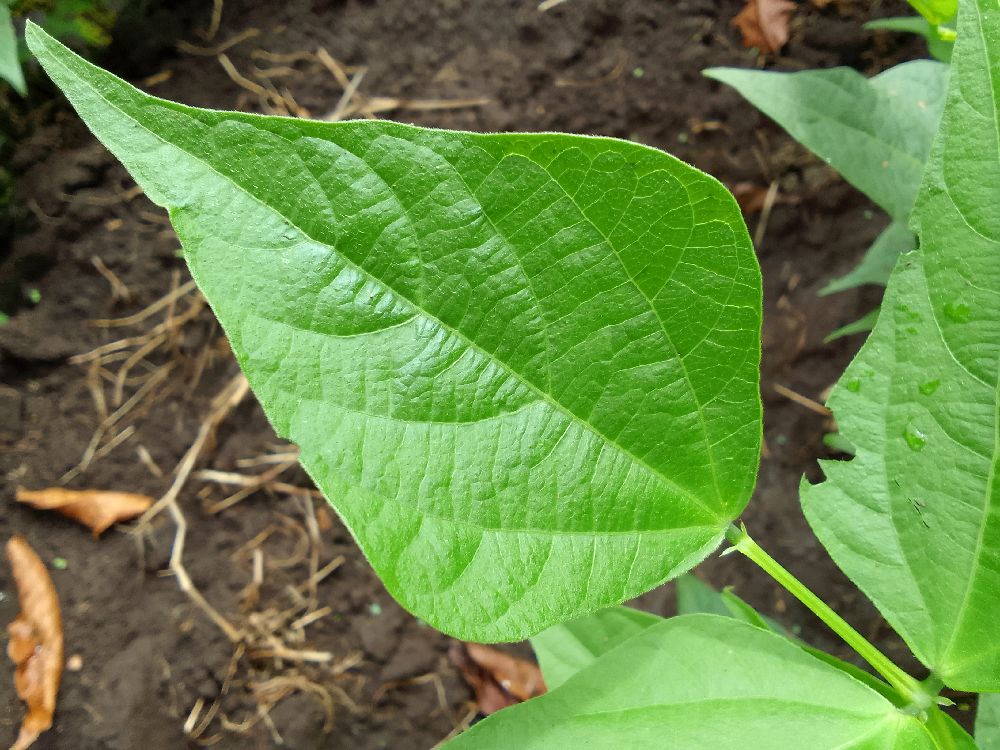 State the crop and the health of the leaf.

common bean, healthy
